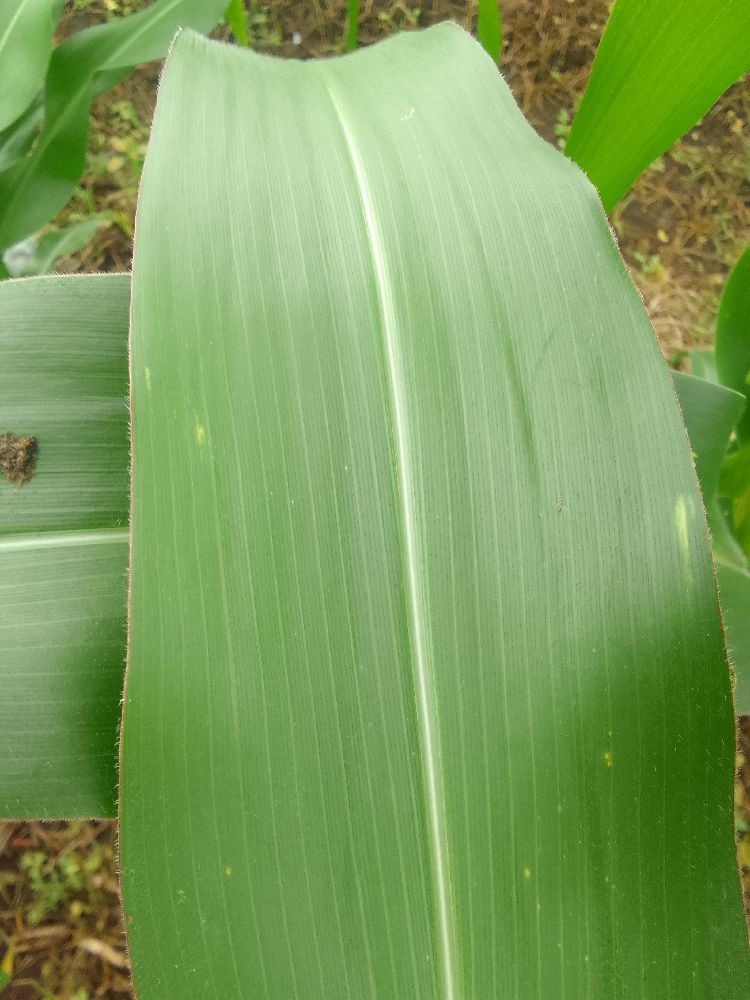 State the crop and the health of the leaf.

maize, healthy
